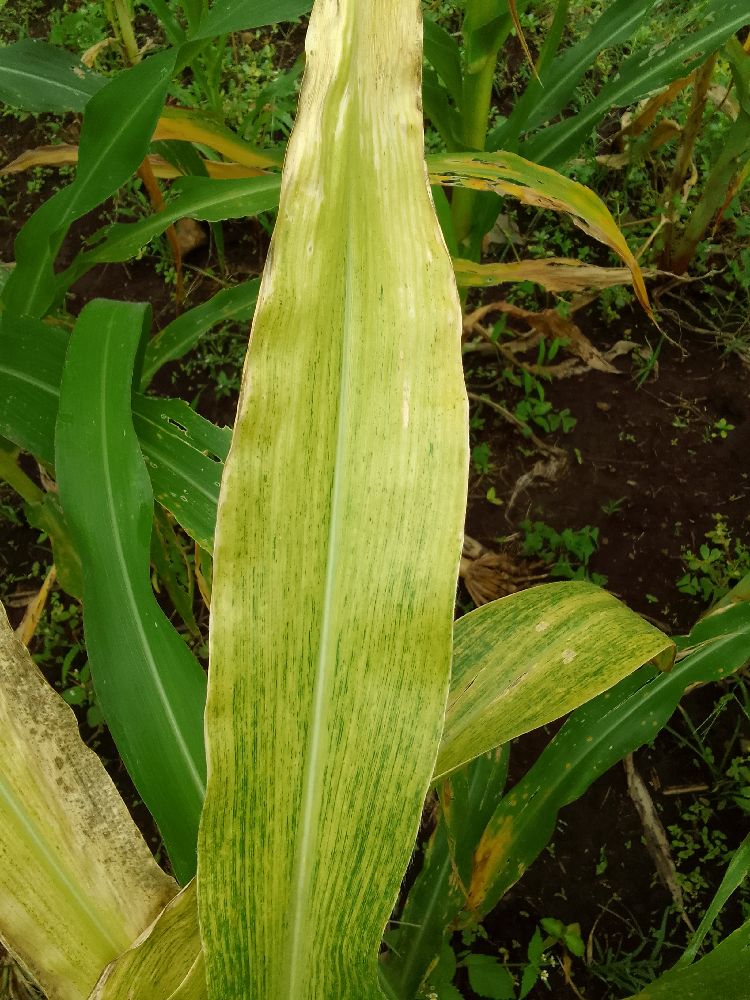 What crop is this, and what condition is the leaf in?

maize, maize lethal necrosis
